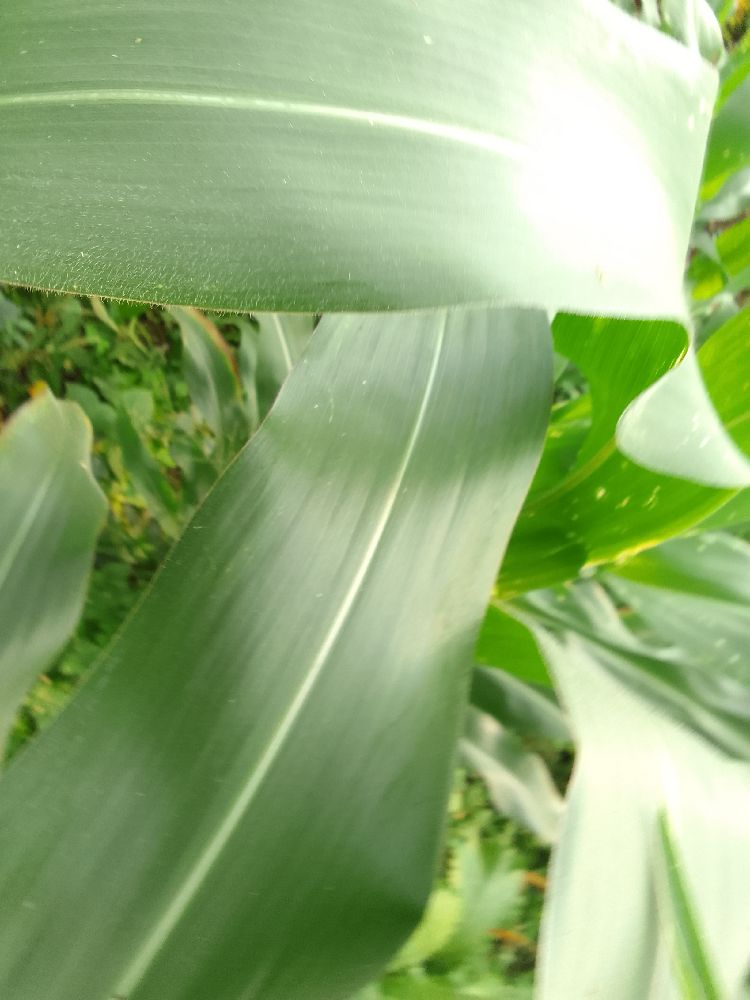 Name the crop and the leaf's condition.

maize, healthy
